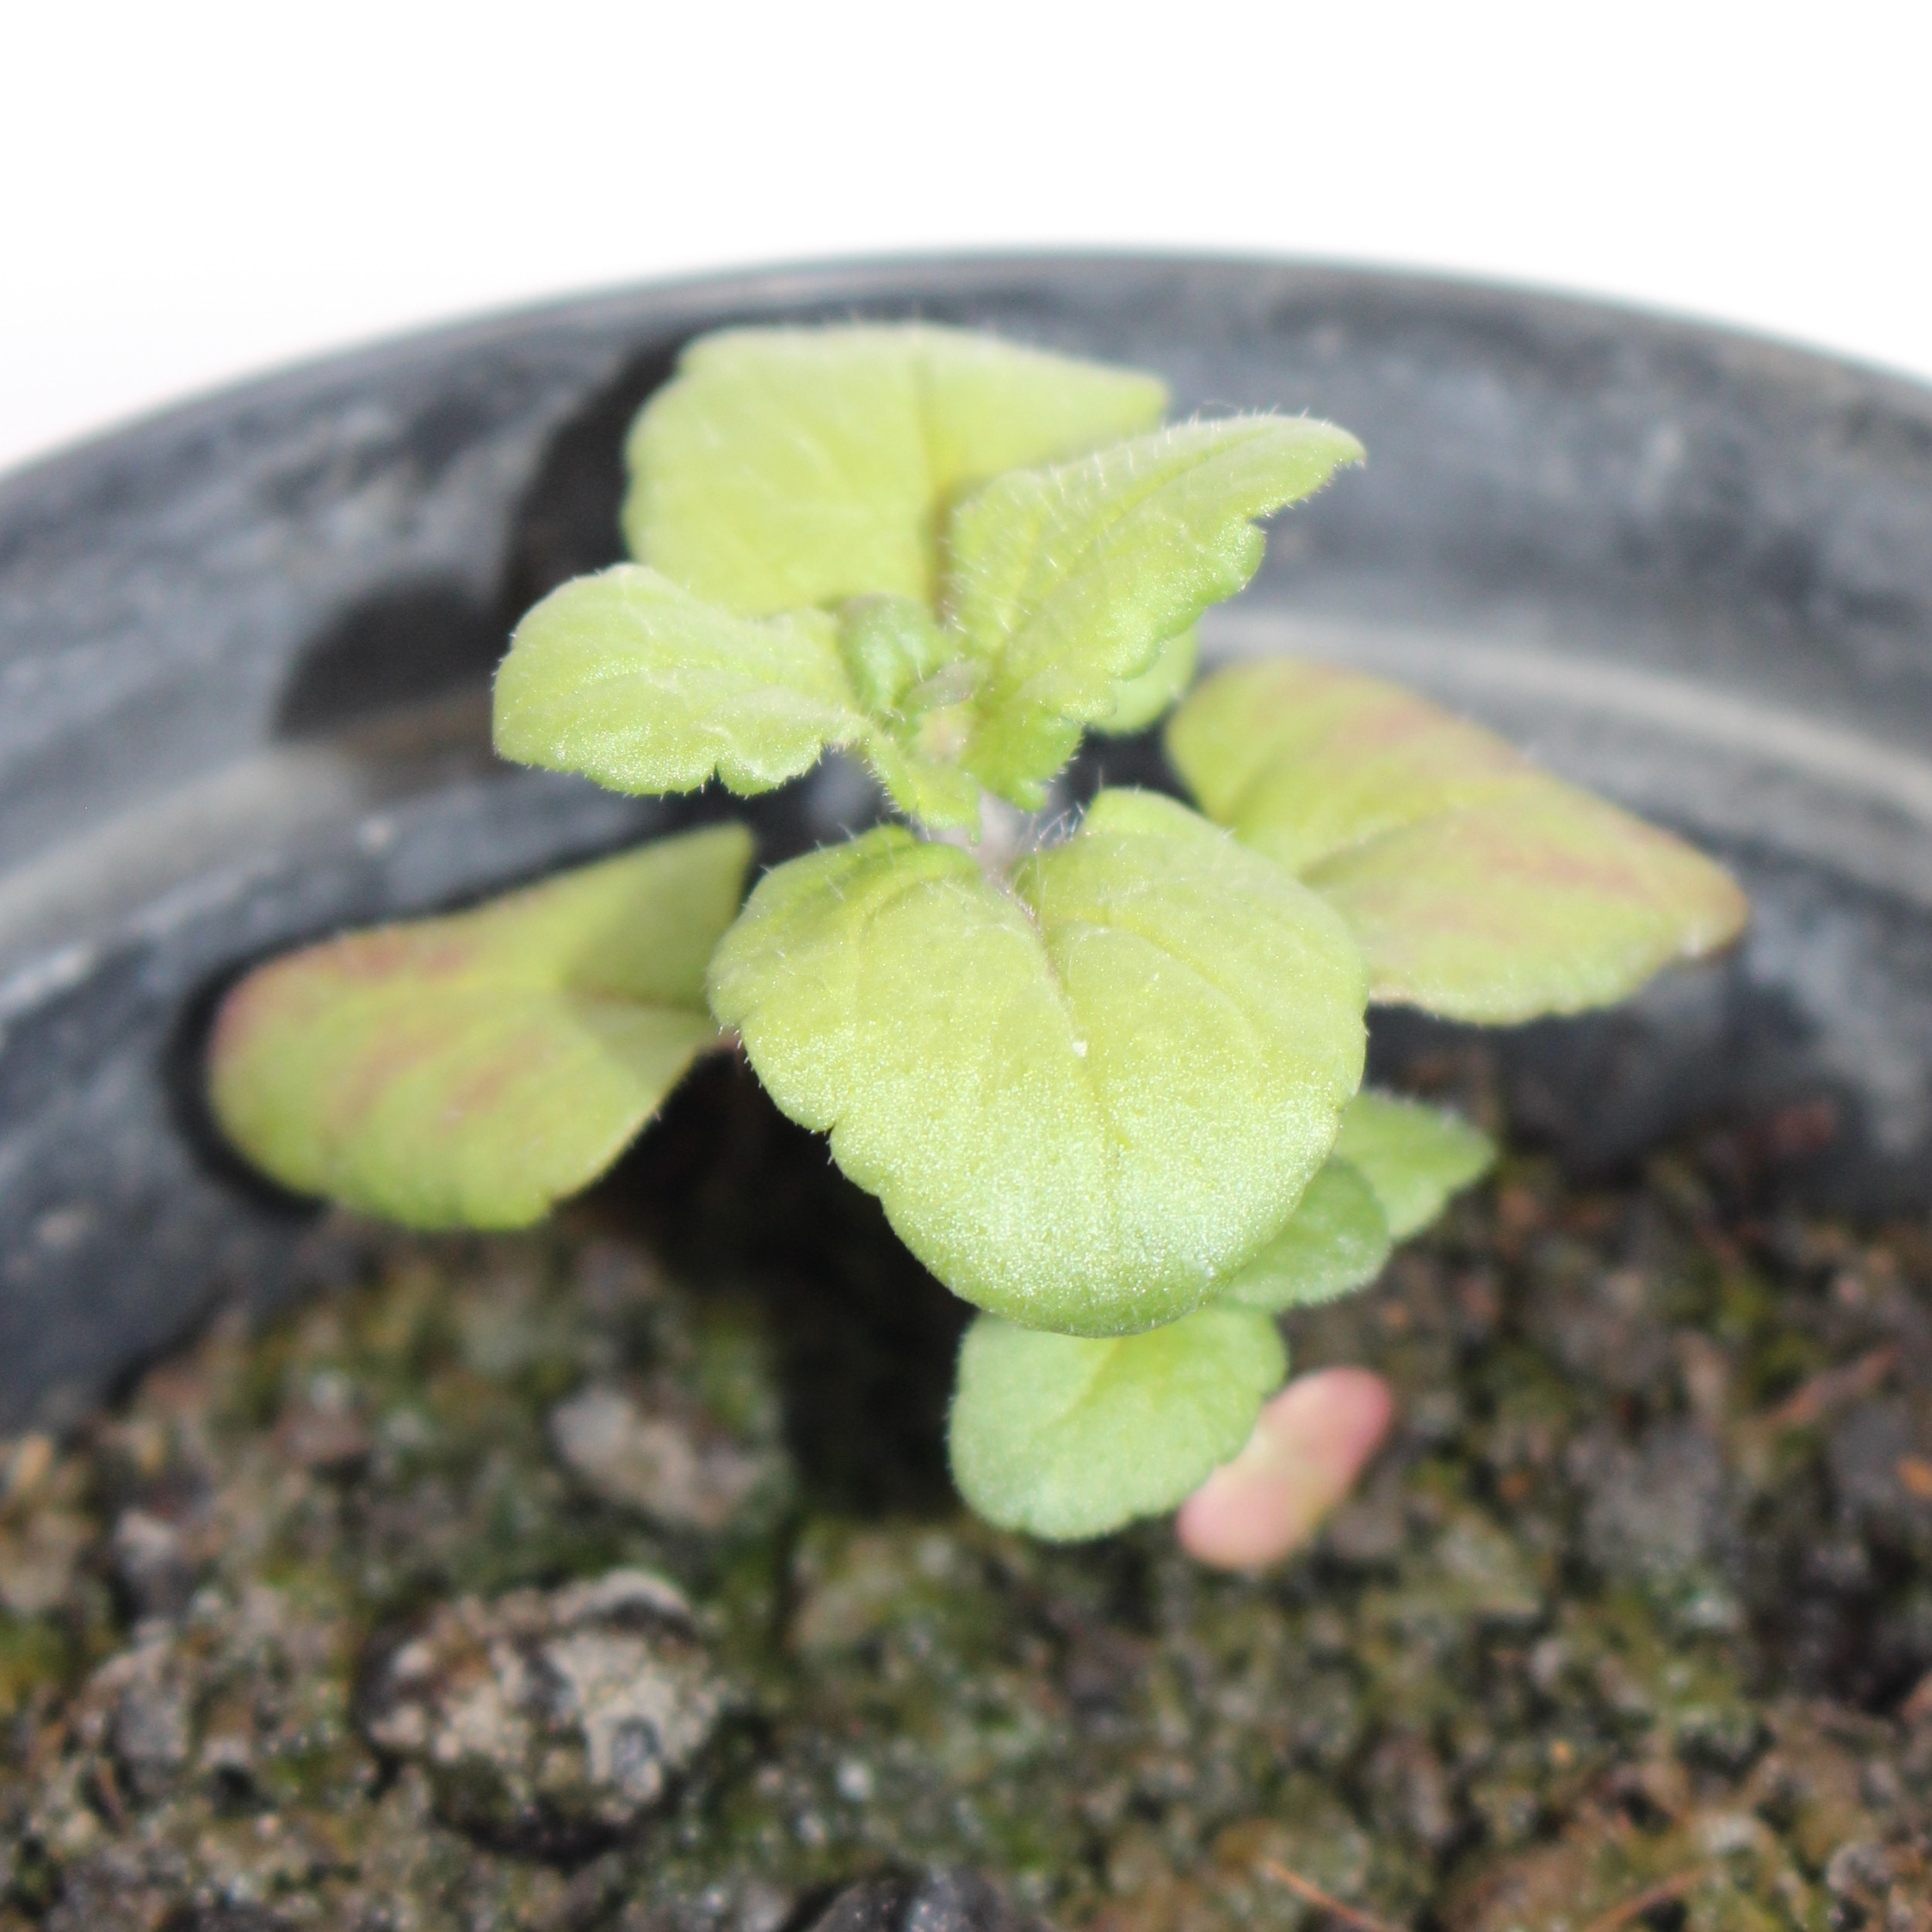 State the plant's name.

Veronica persica
